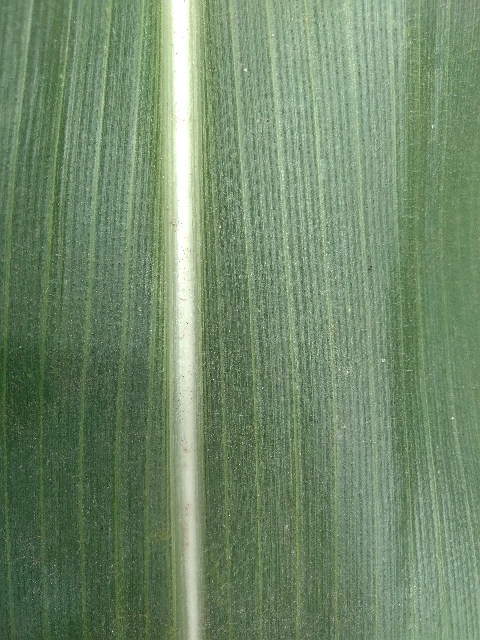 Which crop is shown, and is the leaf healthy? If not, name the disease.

maize, healthy
